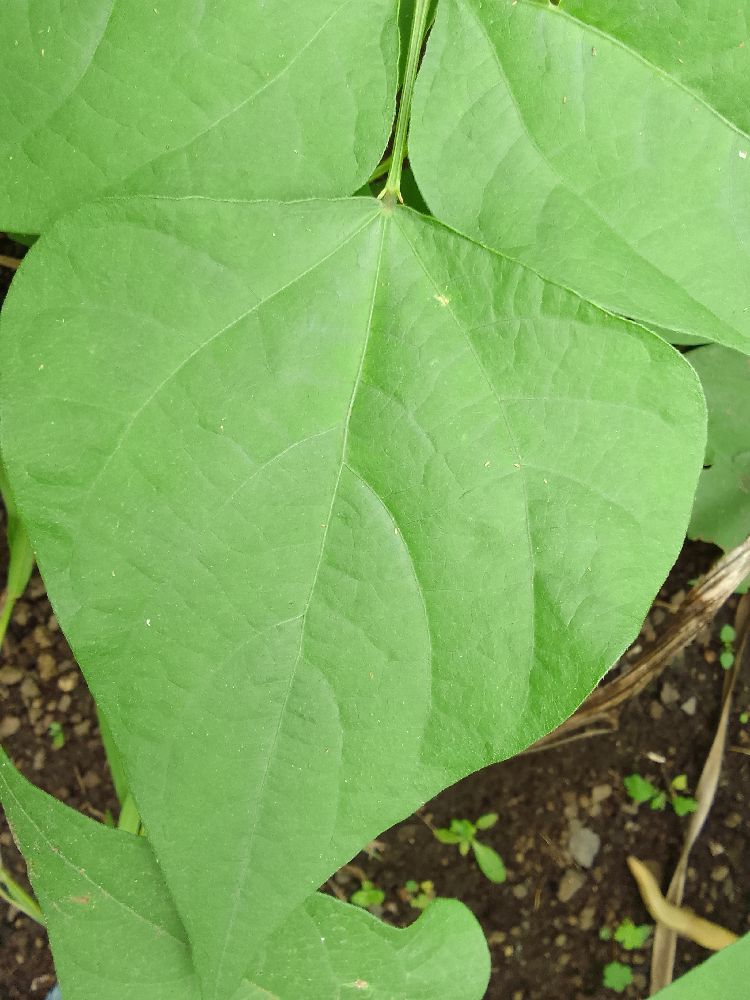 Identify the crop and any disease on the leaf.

common bean, healthy
